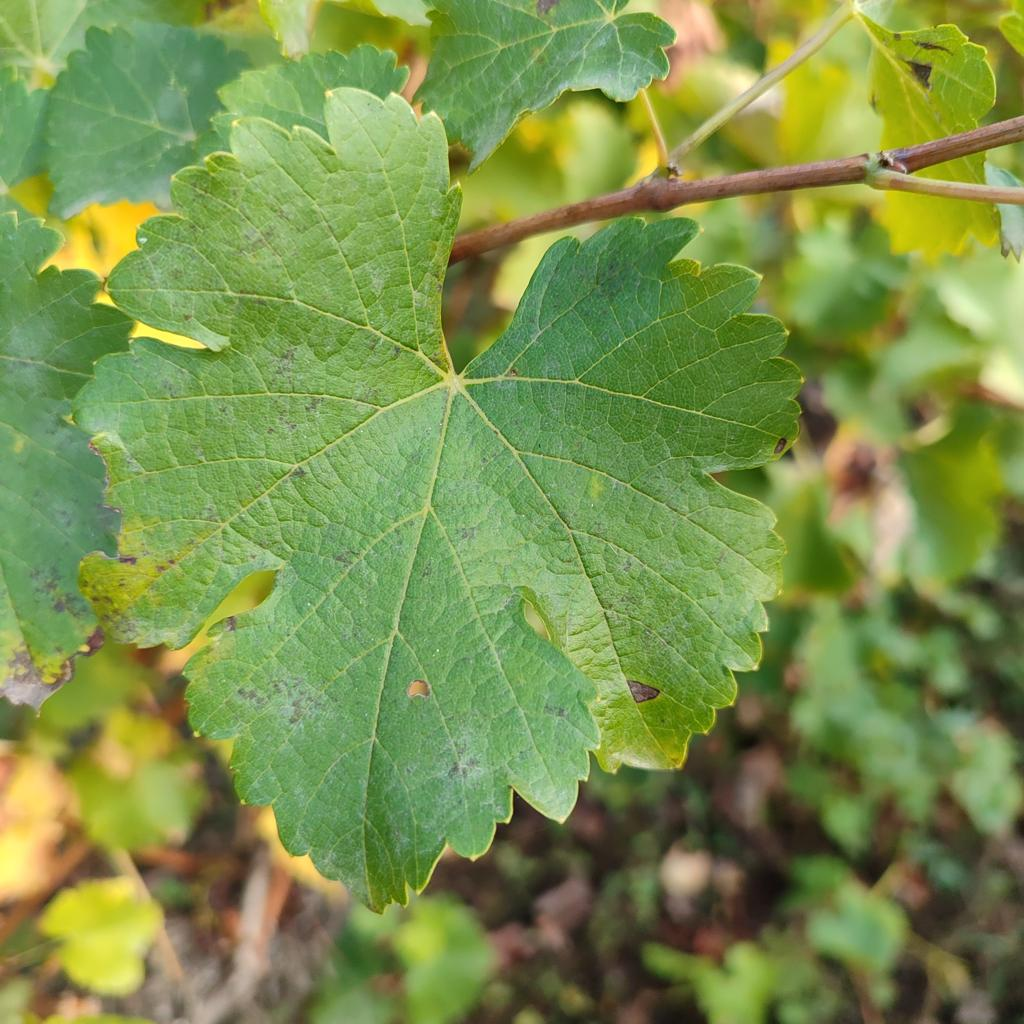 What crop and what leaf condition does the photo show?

grapevine, powdery mildew
